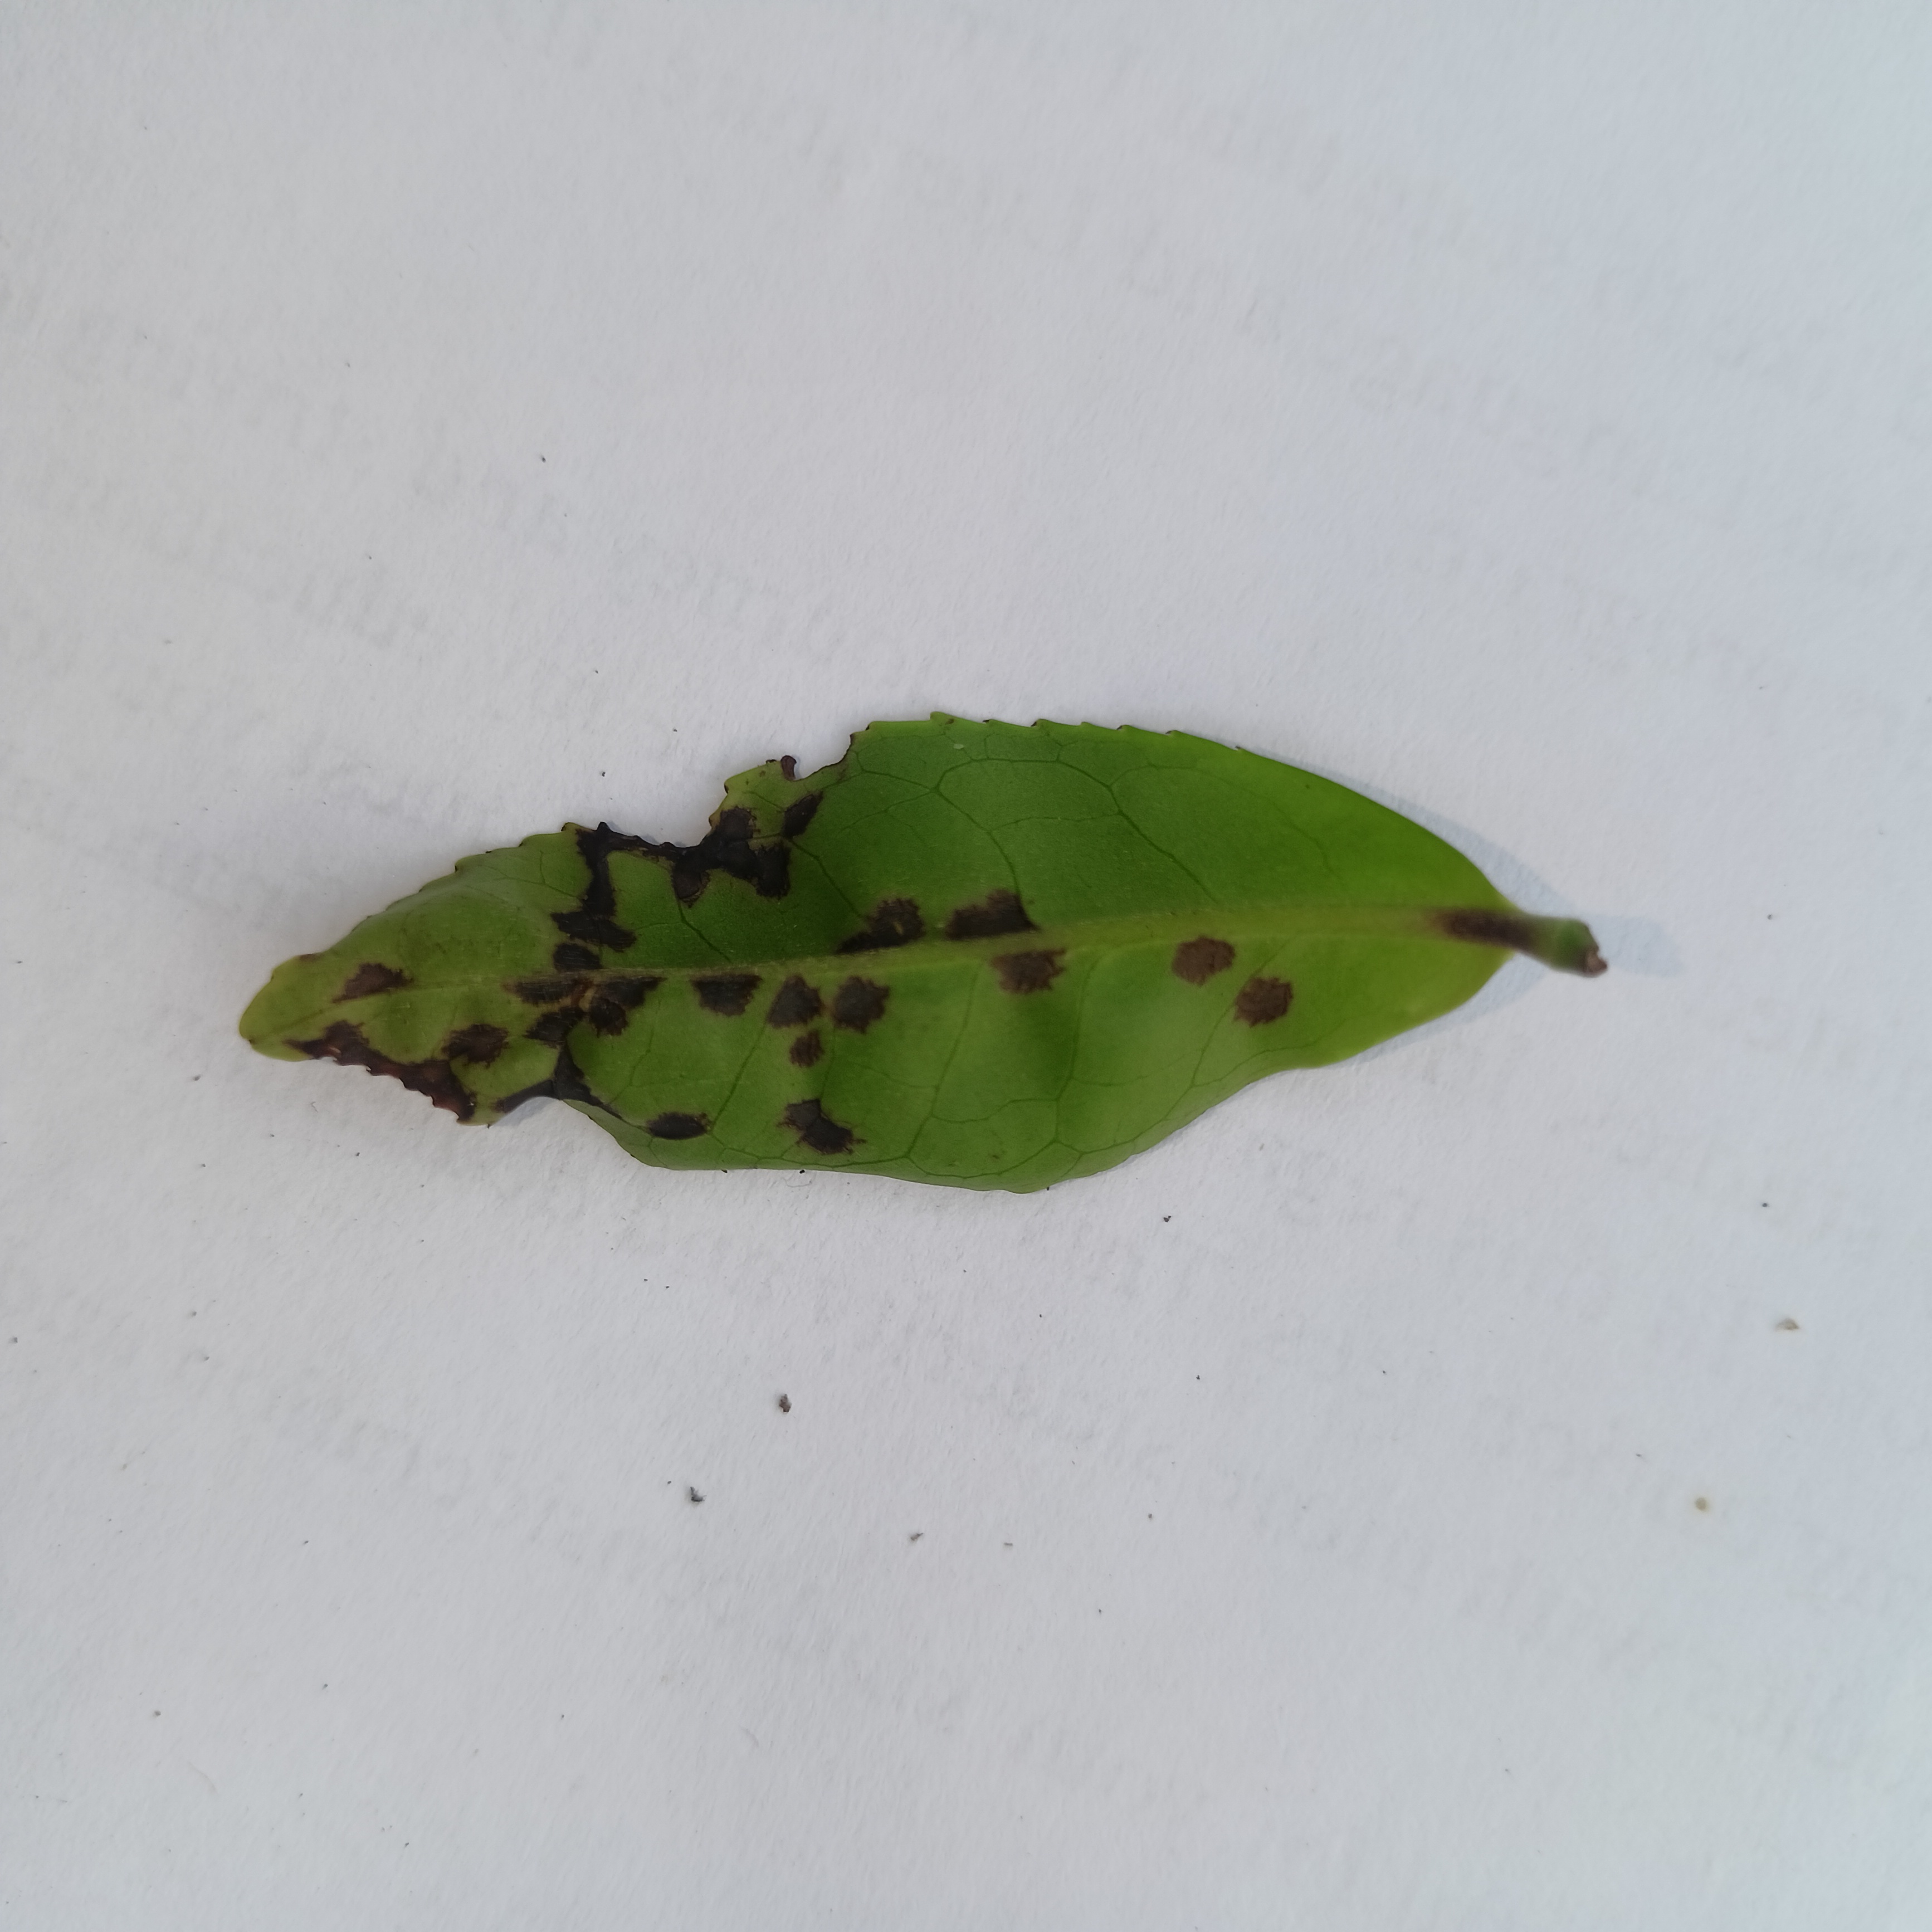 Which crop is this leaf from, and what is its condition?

tea, helopeltis
